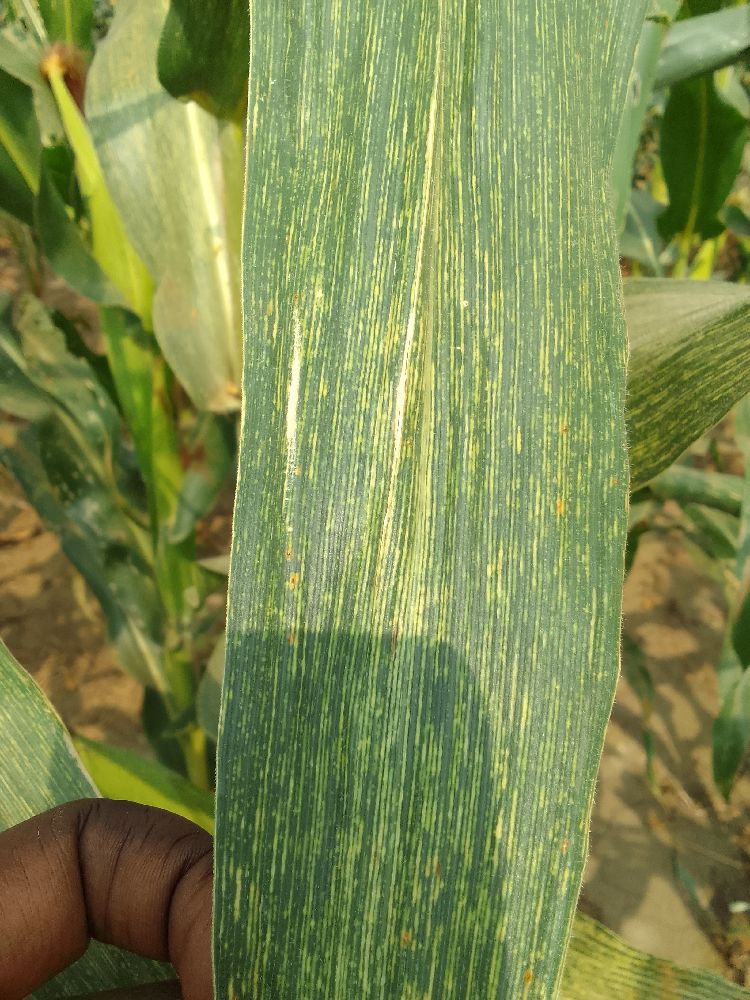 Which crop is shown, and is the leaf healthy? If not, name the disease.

maize, maize streak virus
